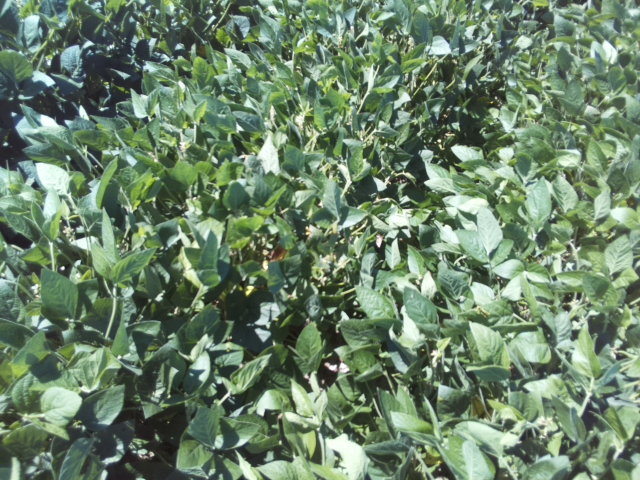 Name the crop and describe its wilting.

soybean, slight leaflet or petiole turgor loss in upper canopy
